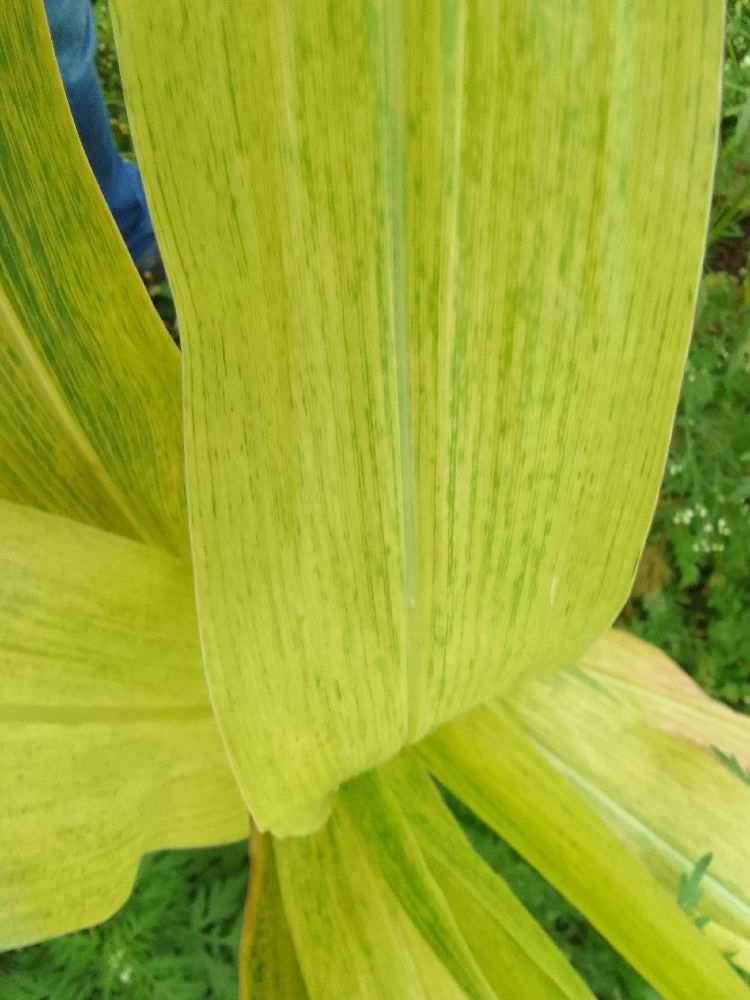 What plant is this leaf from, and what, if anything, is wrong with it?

maize, maize lethal necrosis
